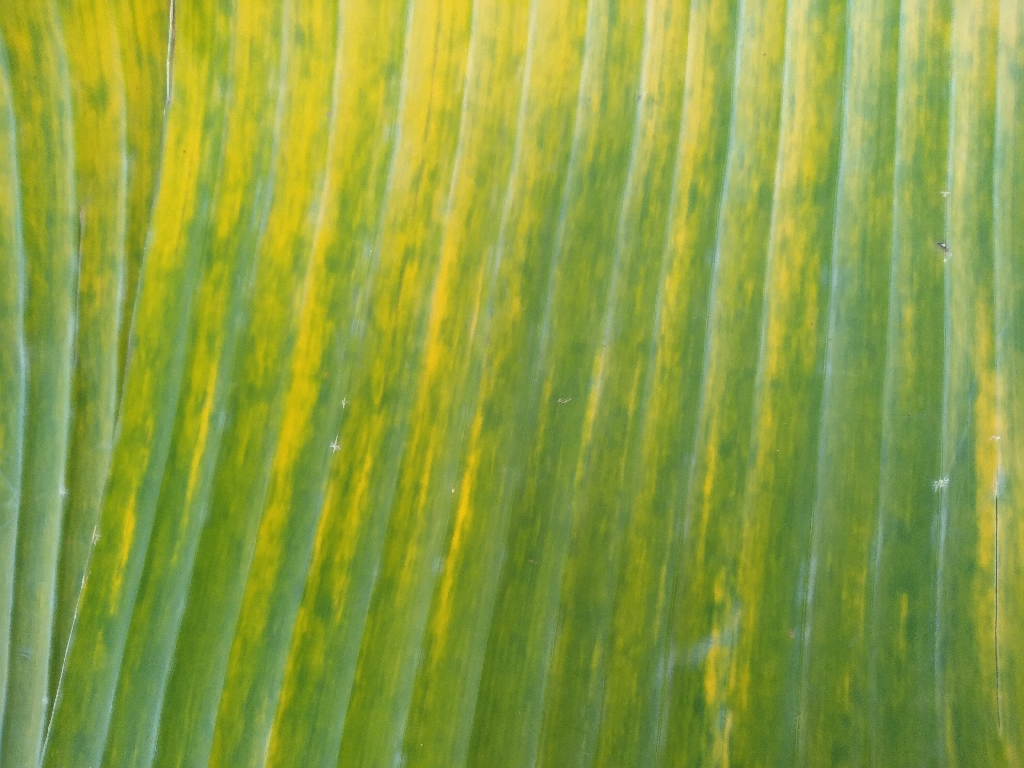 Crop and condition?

banana, fusarium wilt race 1
